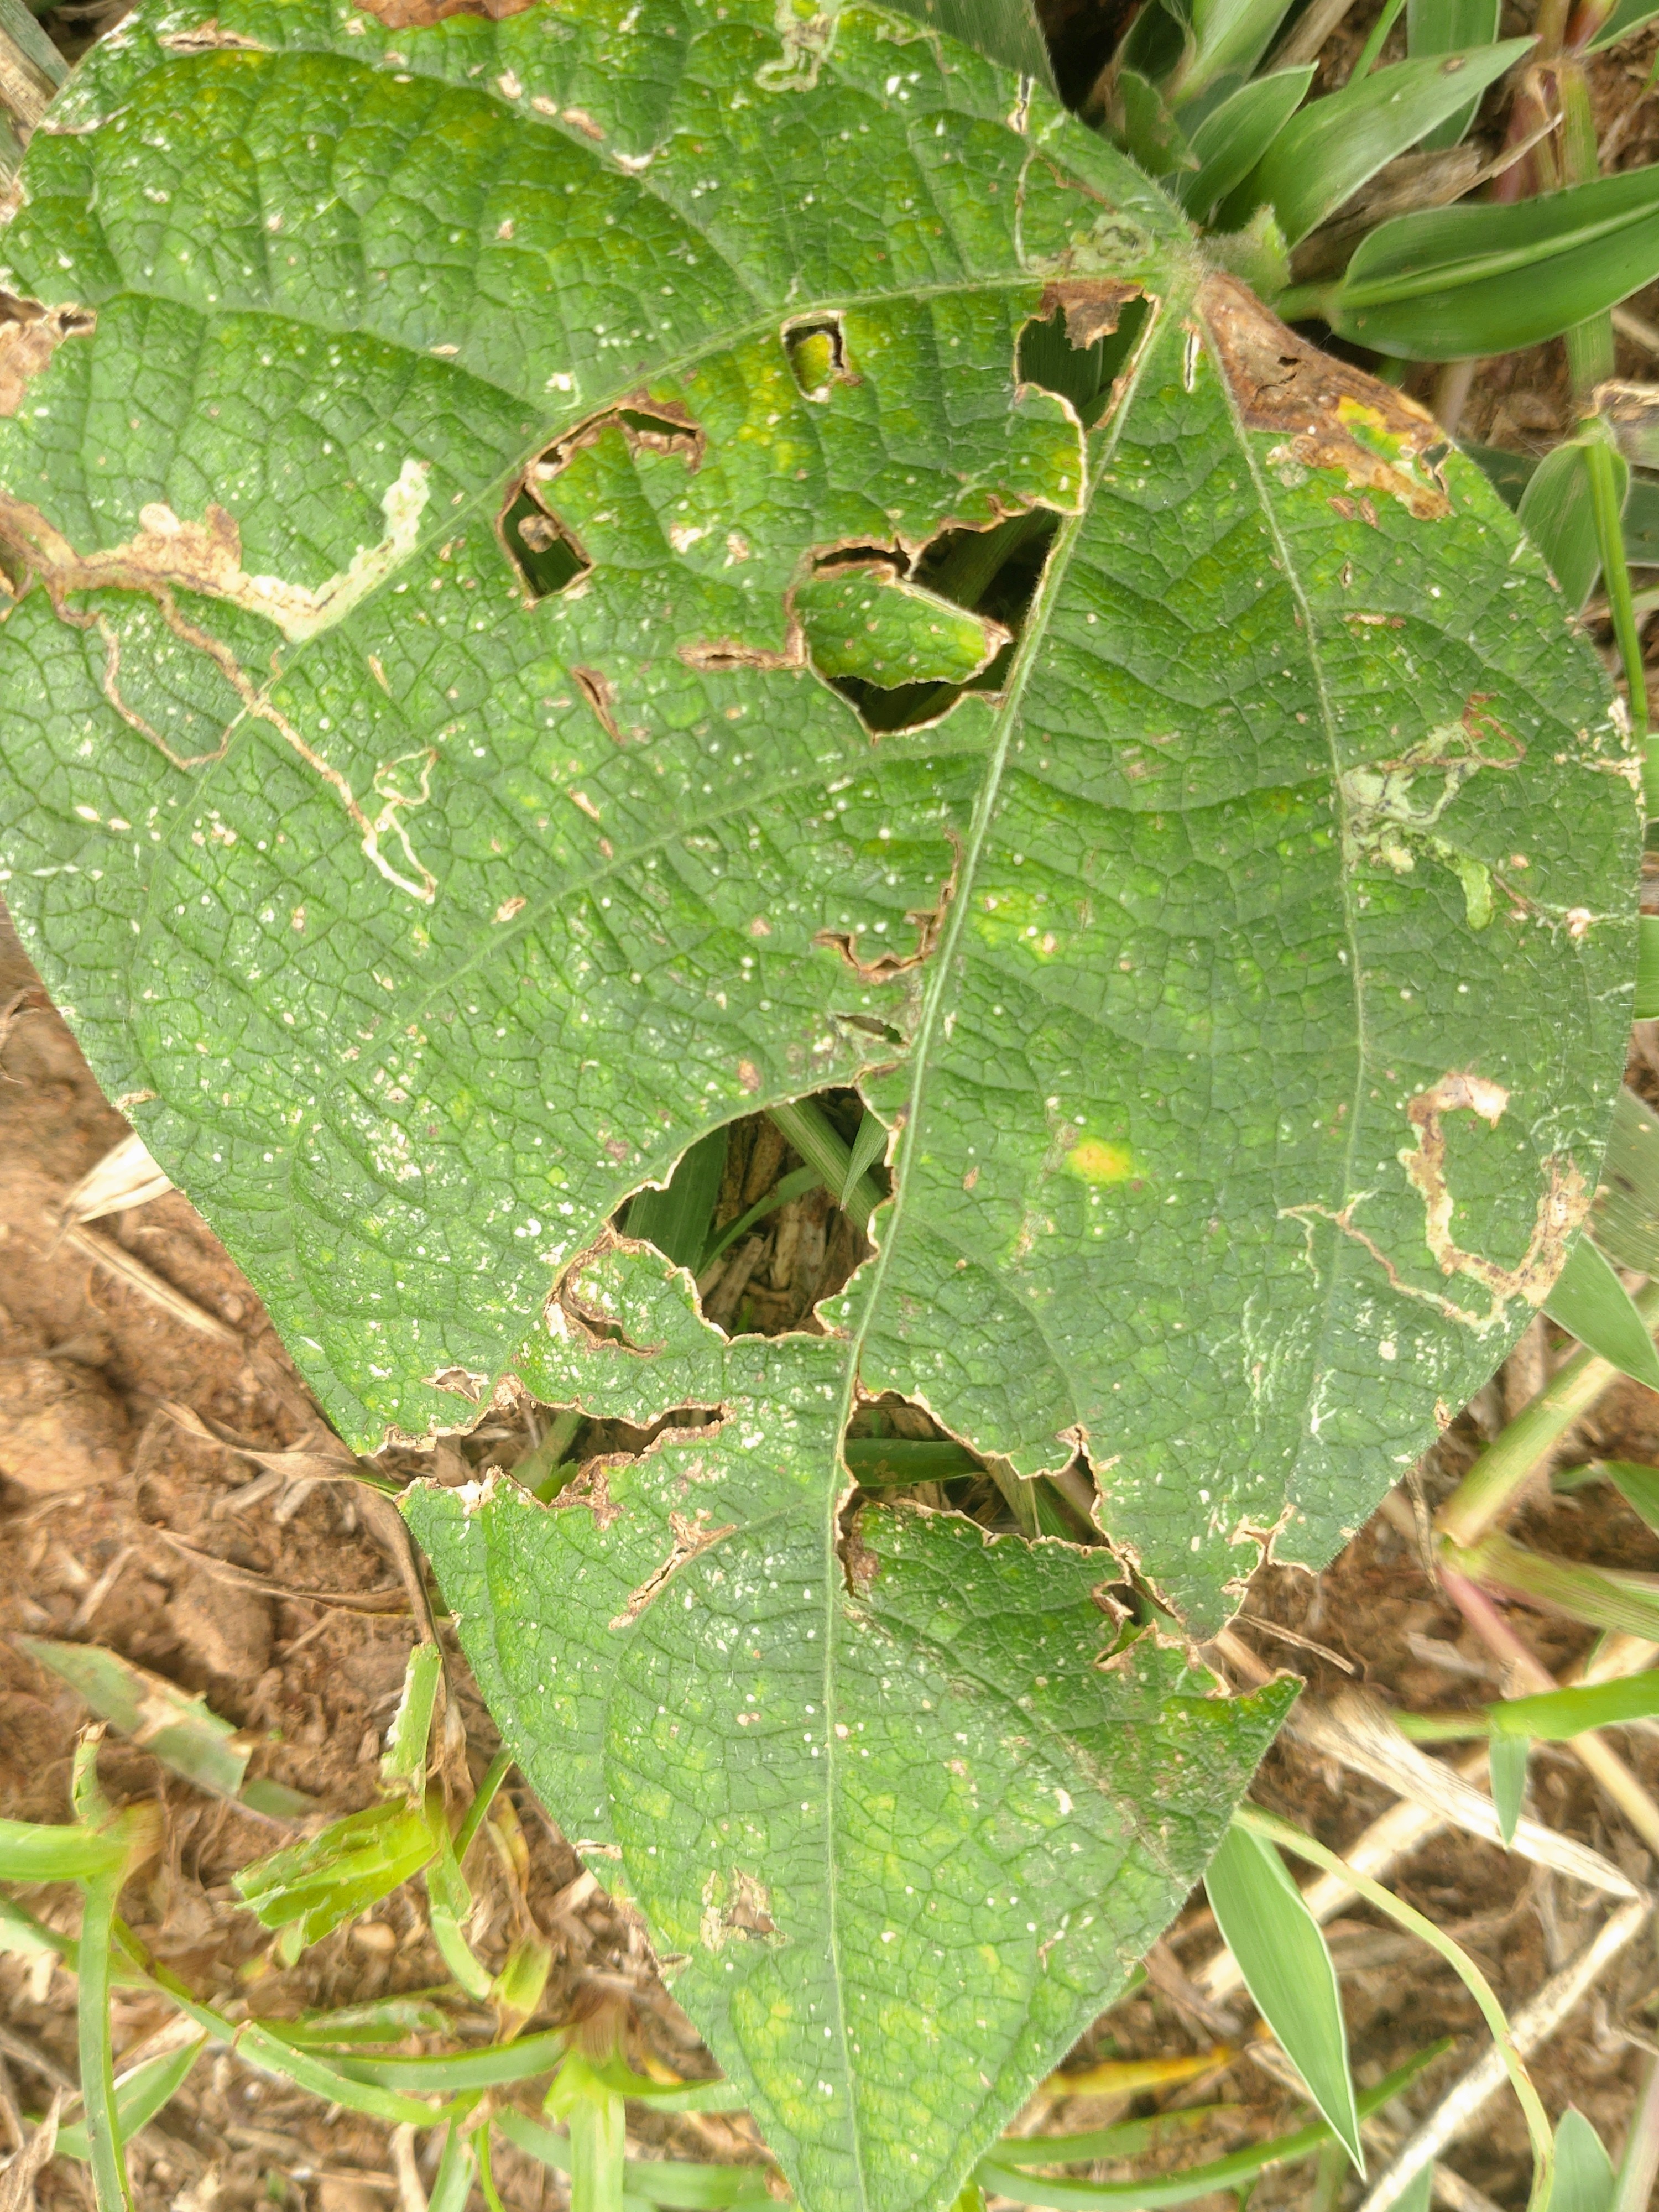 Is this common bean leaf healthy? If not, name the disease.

anthracnose
